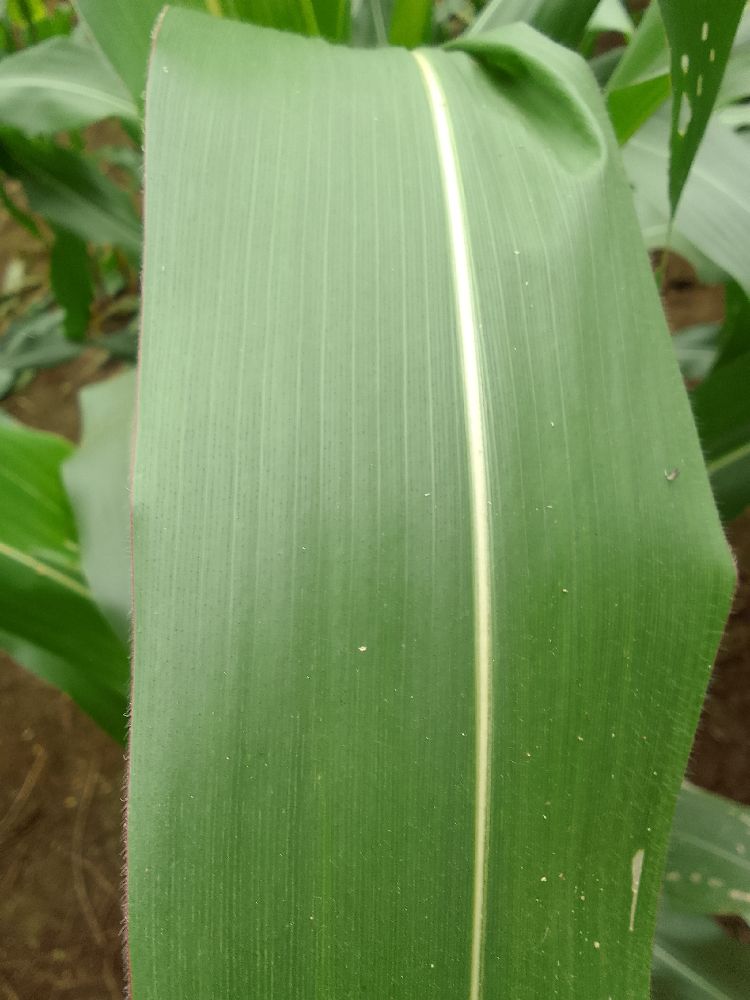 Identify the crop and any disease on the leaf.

maize, healthy
